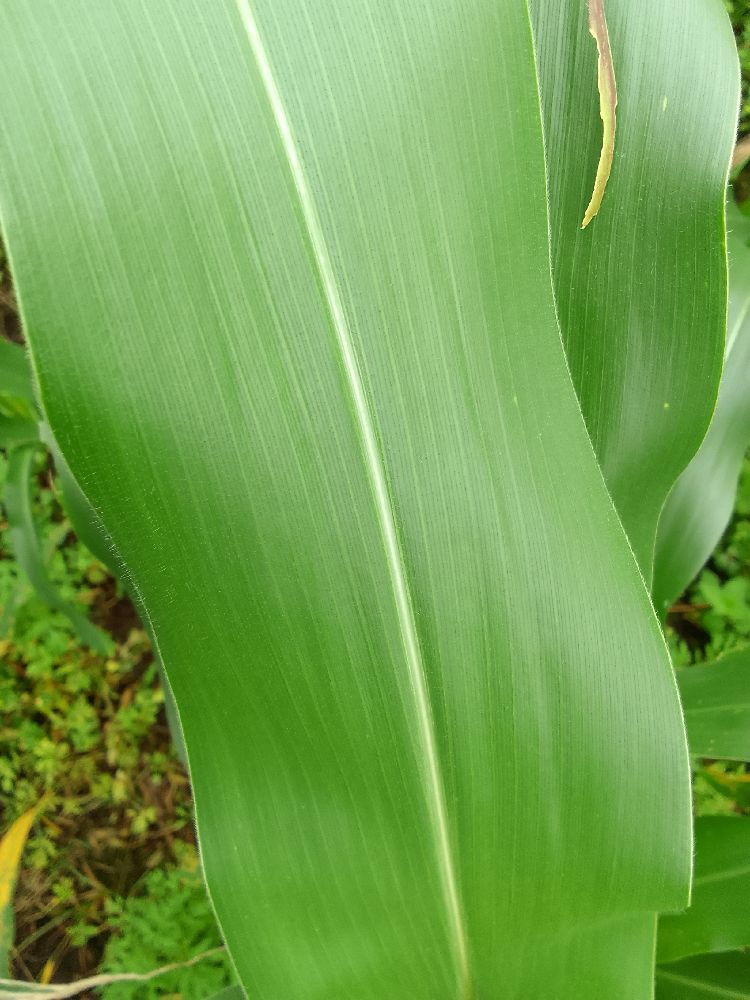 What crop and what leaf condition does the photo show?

maize, healthy
